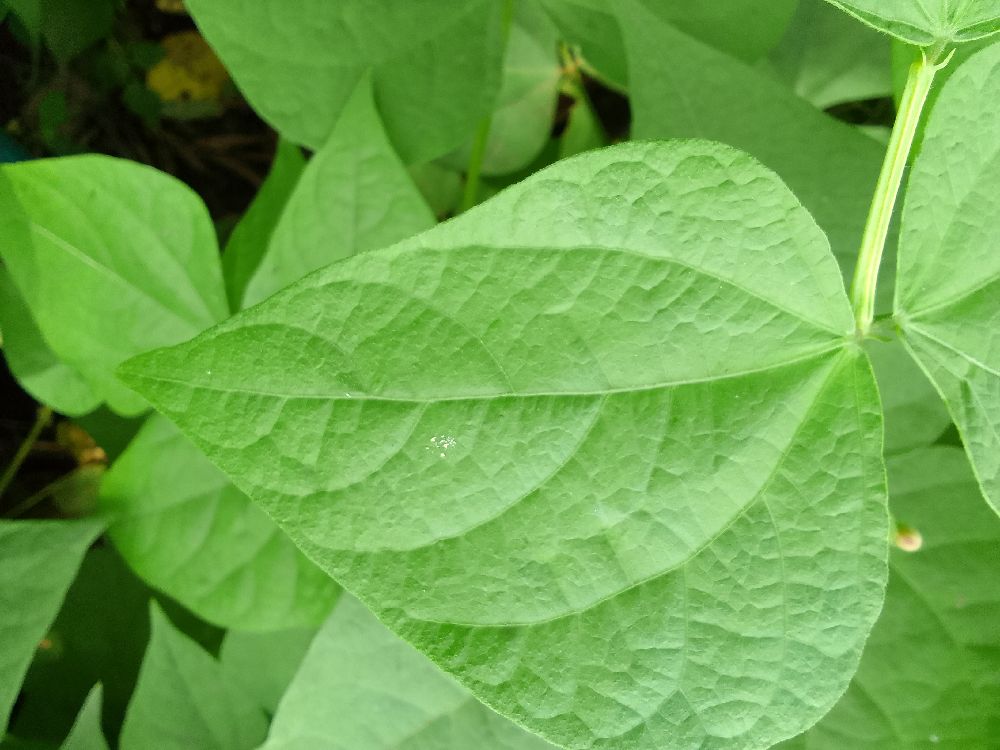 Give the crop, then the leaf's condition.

common bean, healthy
